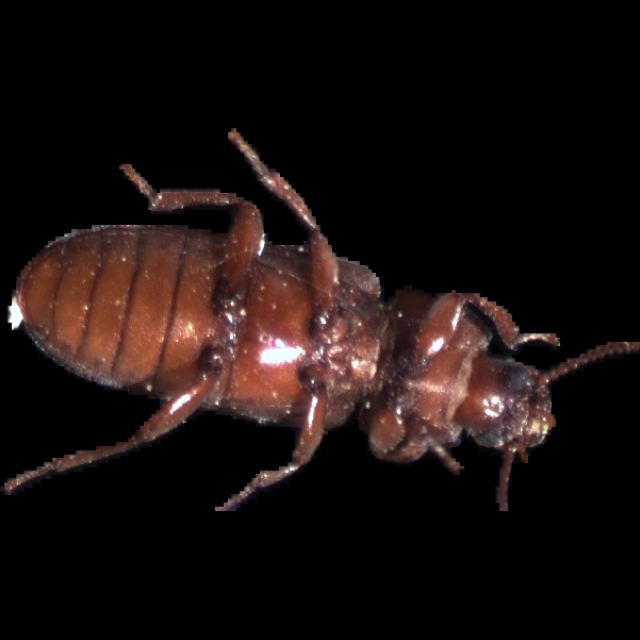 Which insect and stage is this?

mealworm beetle
